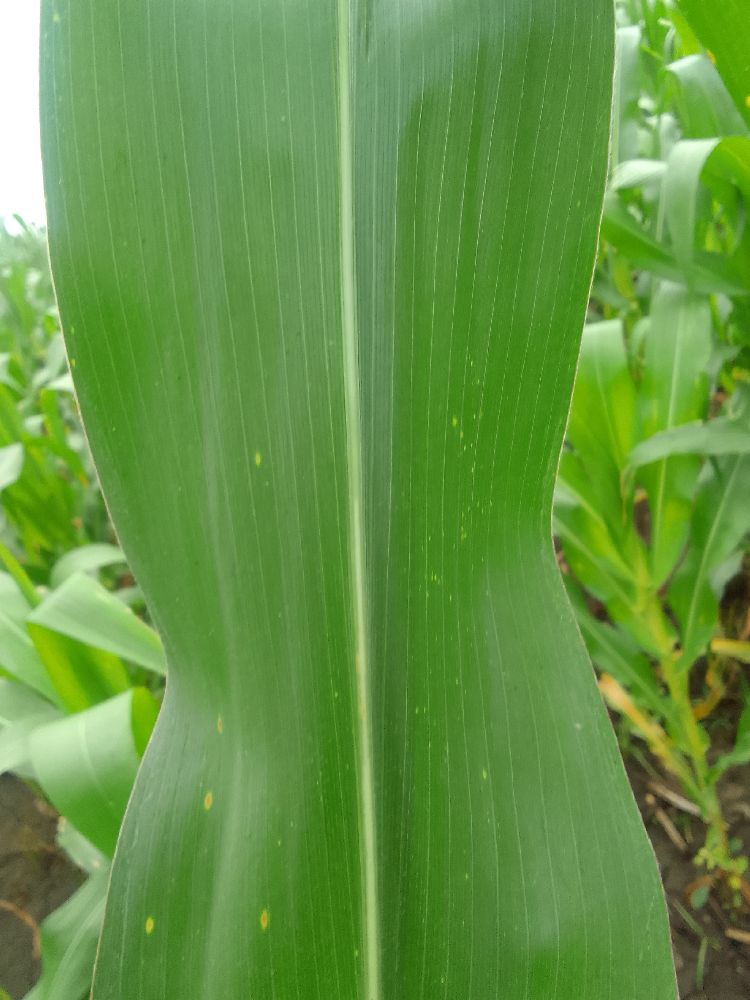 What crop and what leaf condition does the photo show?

maize, healthy
